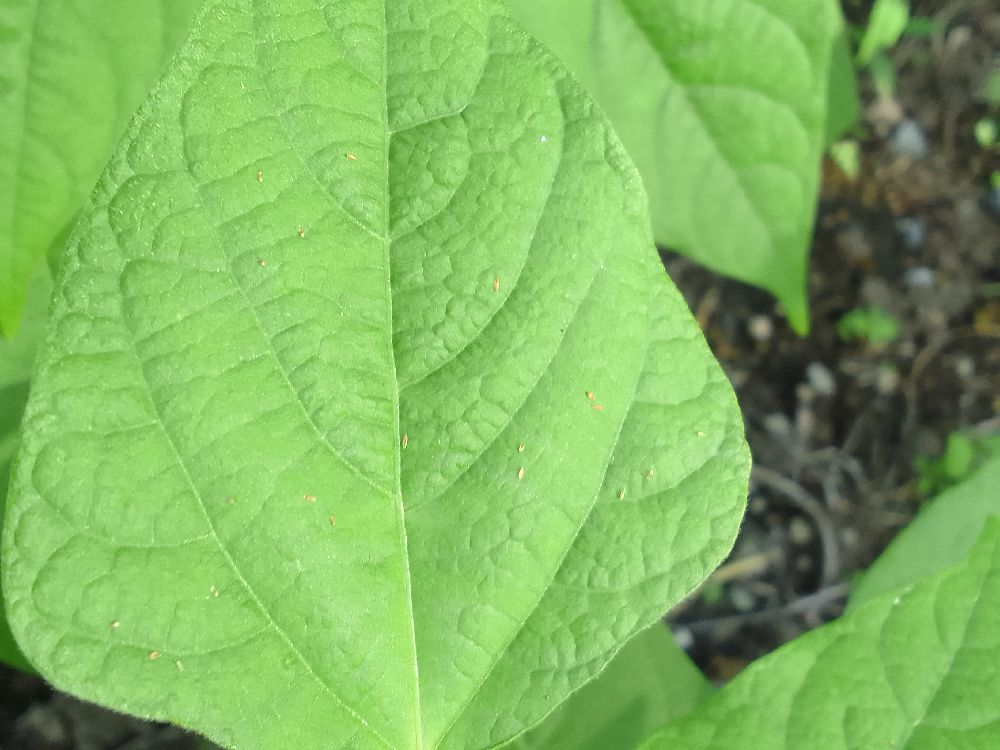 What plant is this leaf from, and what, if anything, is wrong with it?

common bean, healthy
